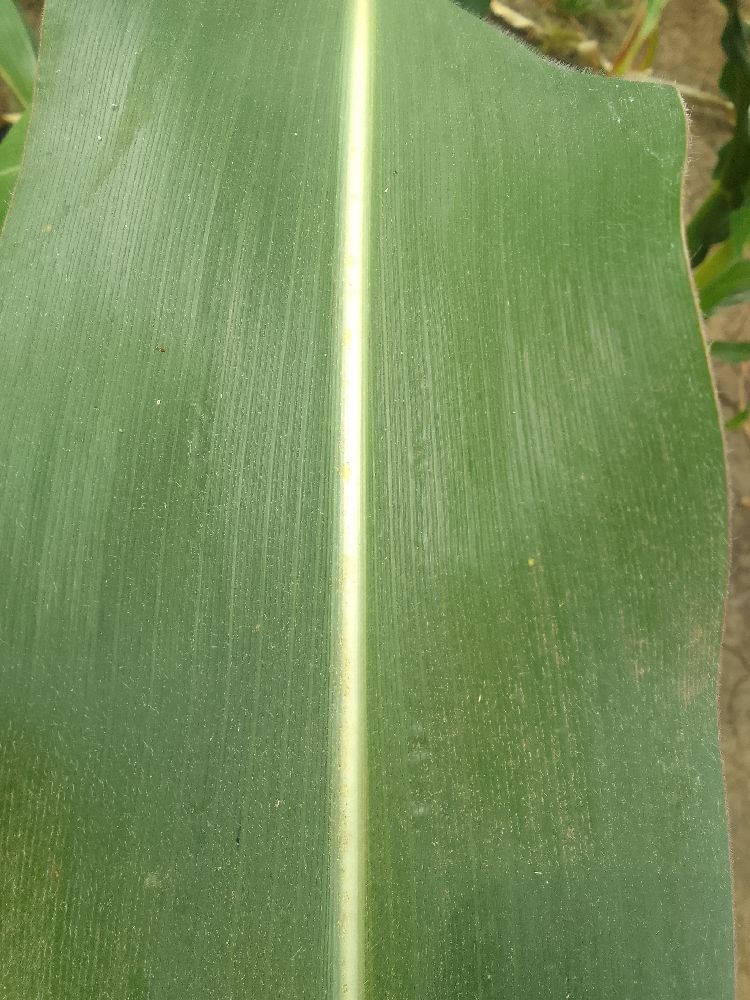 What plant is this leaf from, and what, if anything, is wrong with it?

maize, healthy
